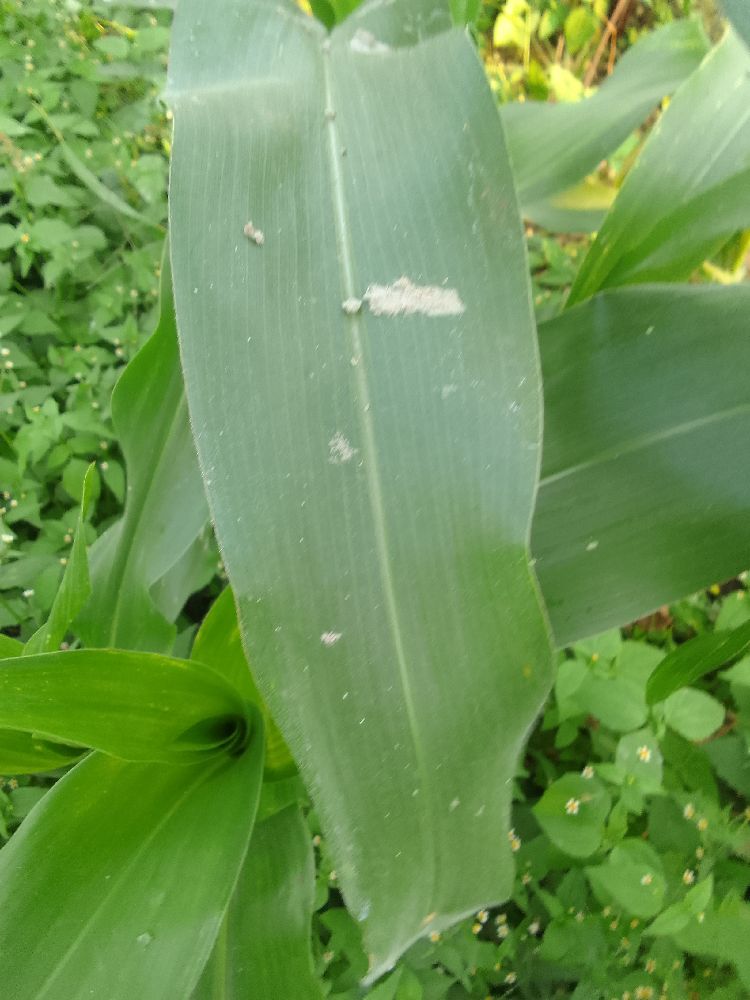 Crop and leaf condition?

maize, healthy
